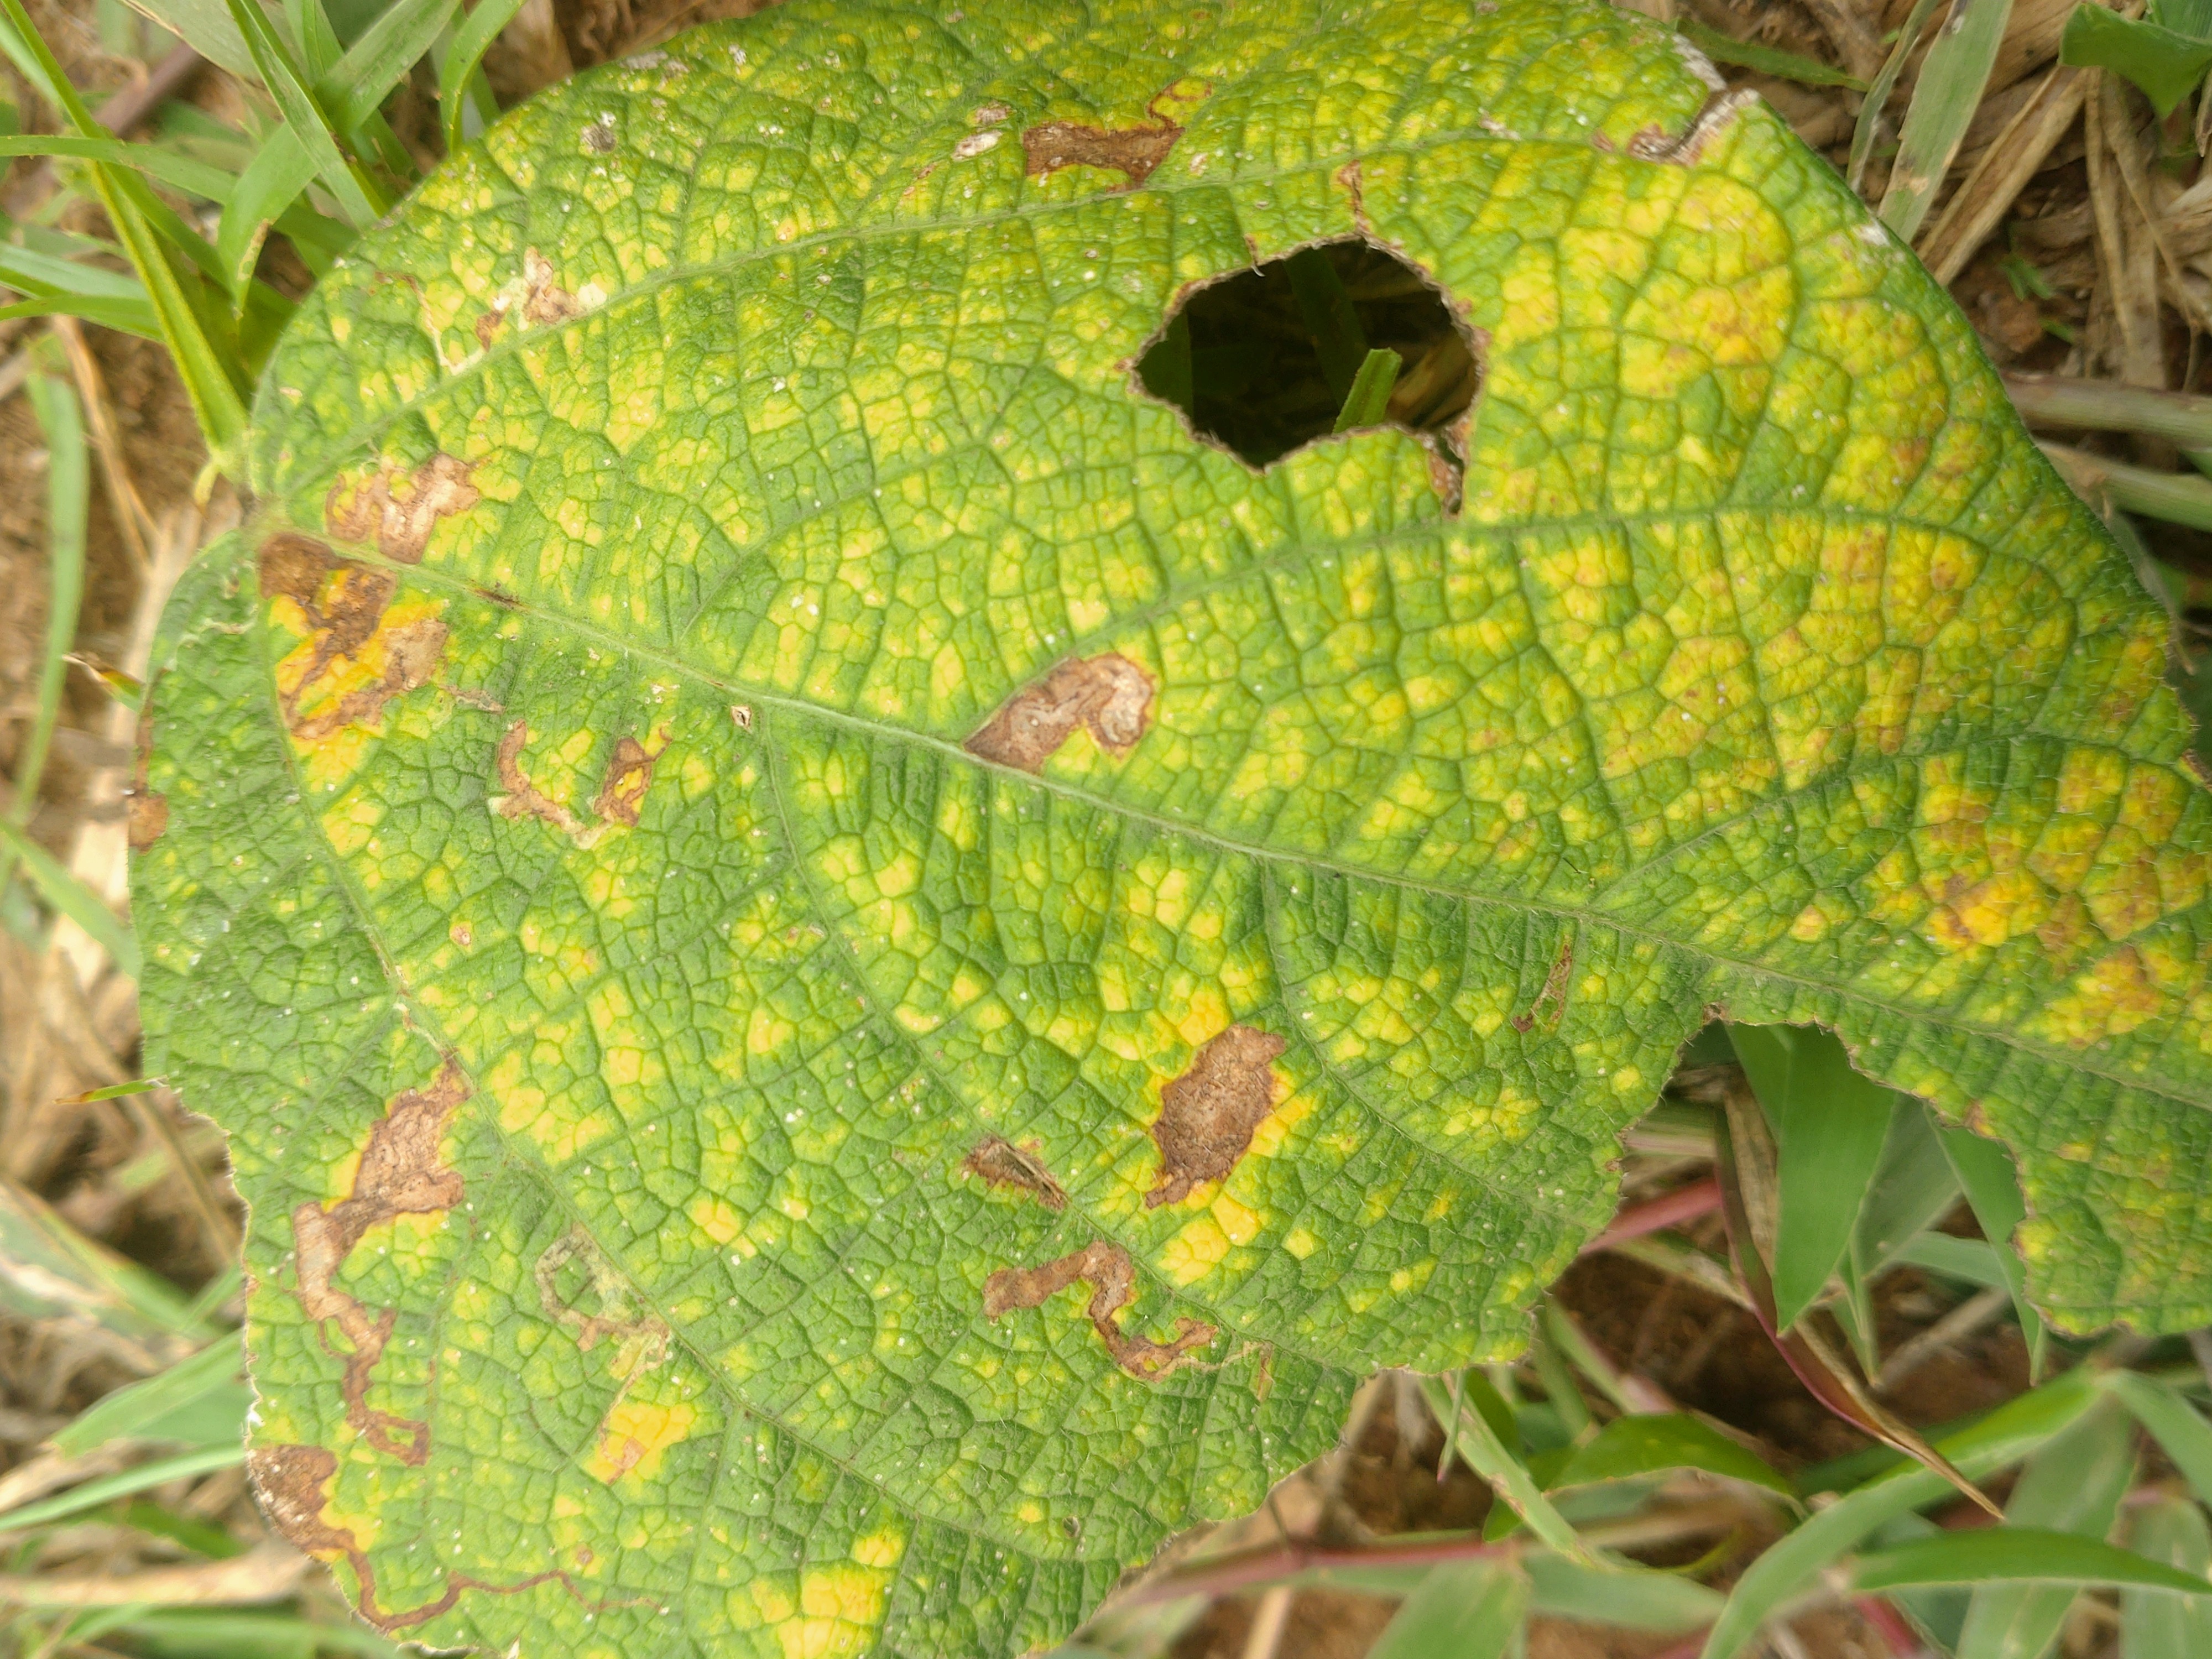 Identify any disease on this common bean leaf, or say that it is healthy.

rust
